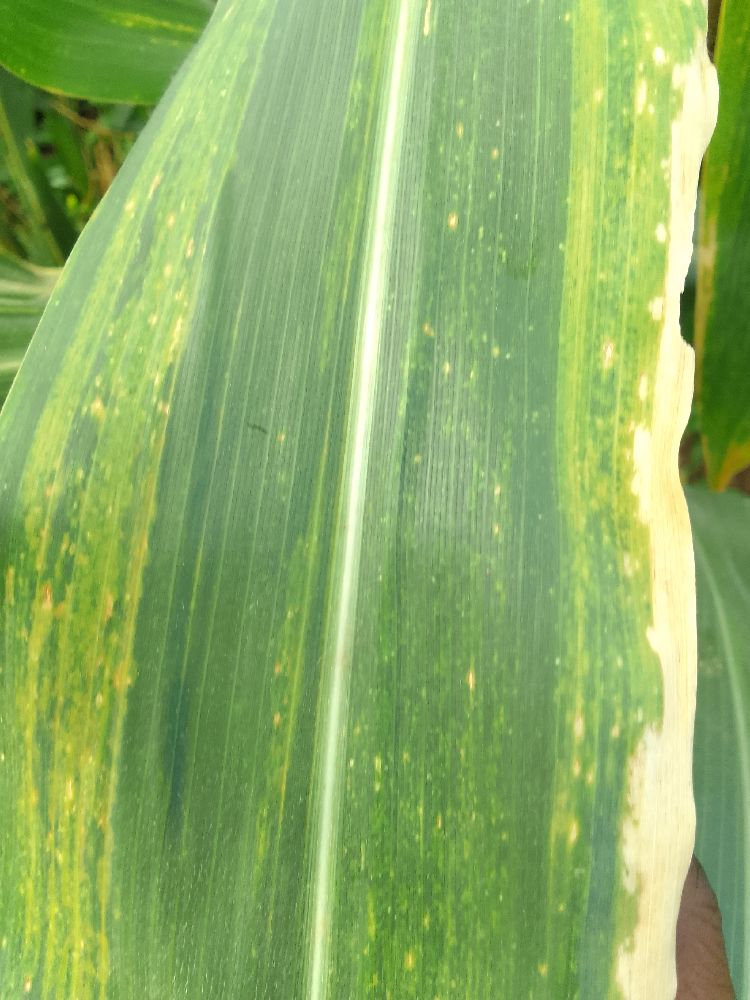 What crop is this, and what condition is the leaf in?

maize, maize lethal necrosis
